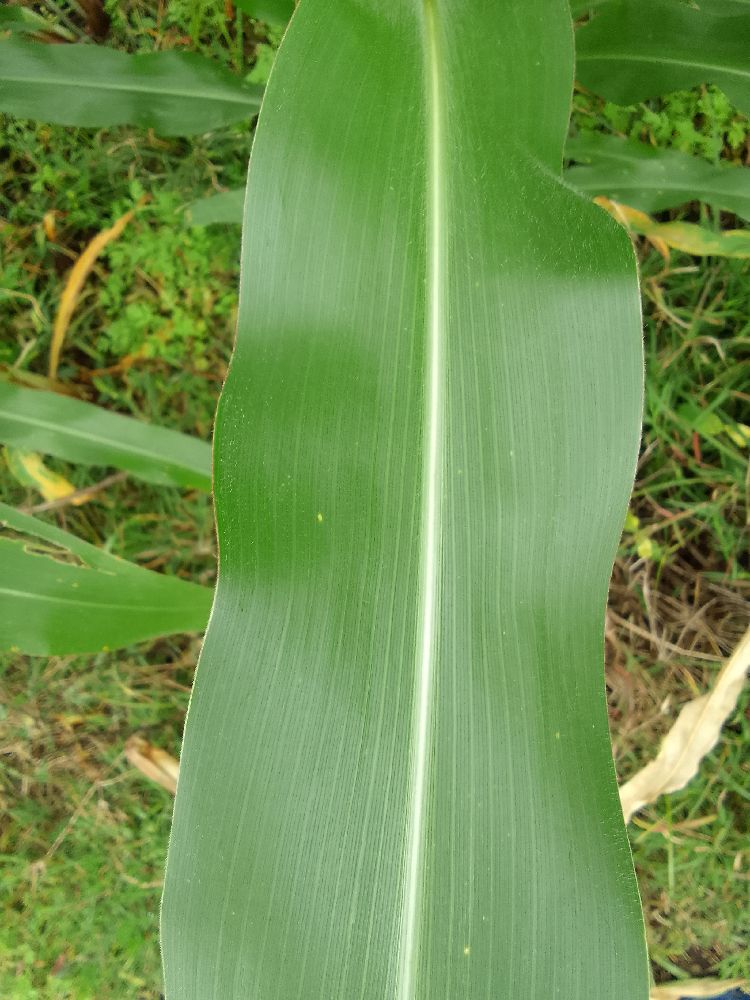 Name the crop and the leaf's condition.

maize, healthy
